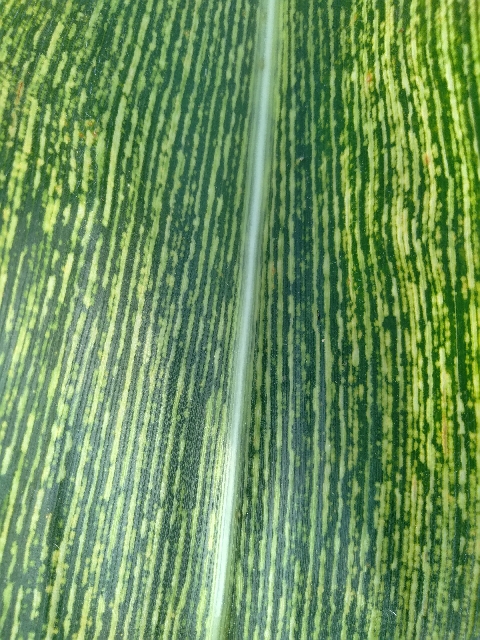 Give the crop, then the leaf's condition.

maize, maize streak virus
